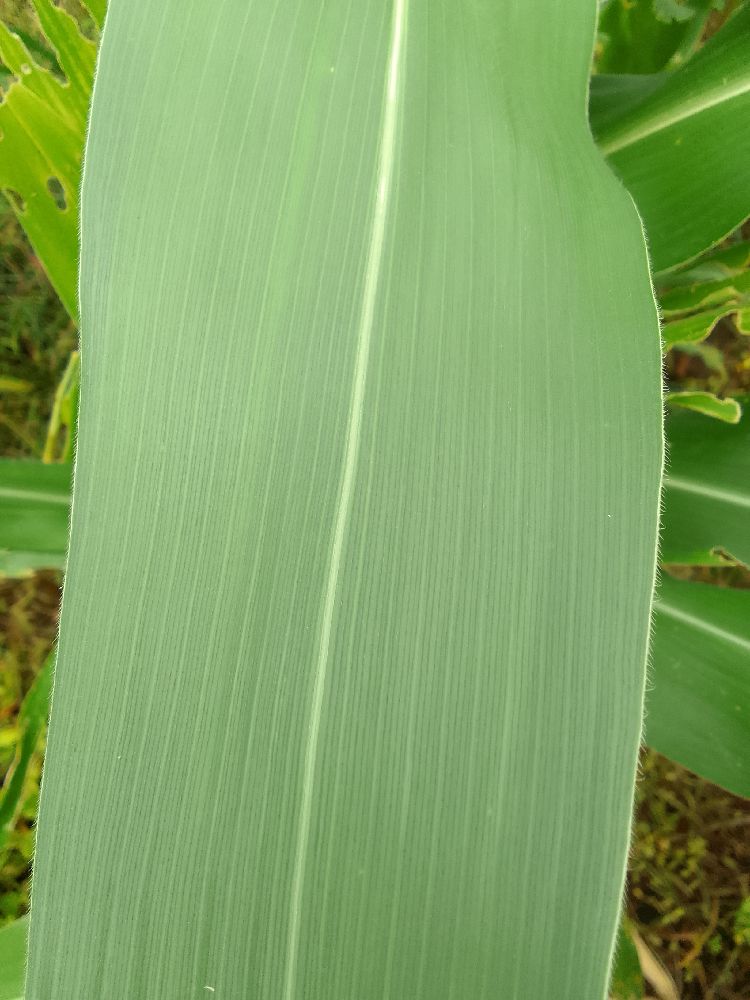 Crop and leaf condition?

maize, healthy
